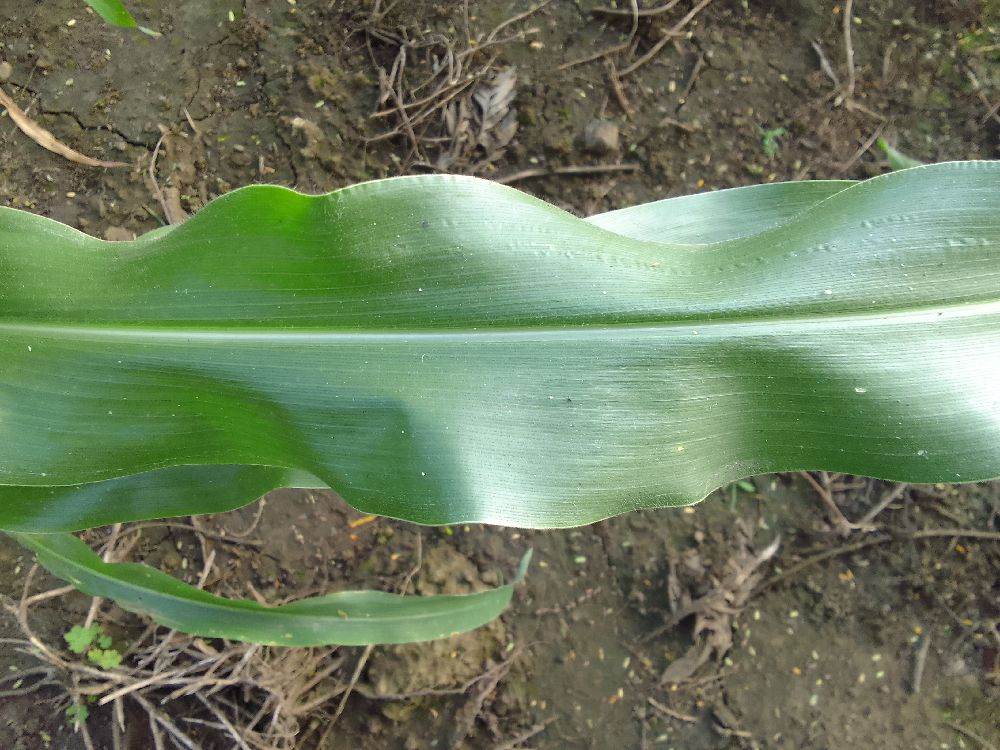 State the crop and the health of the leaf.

maize, healthy
